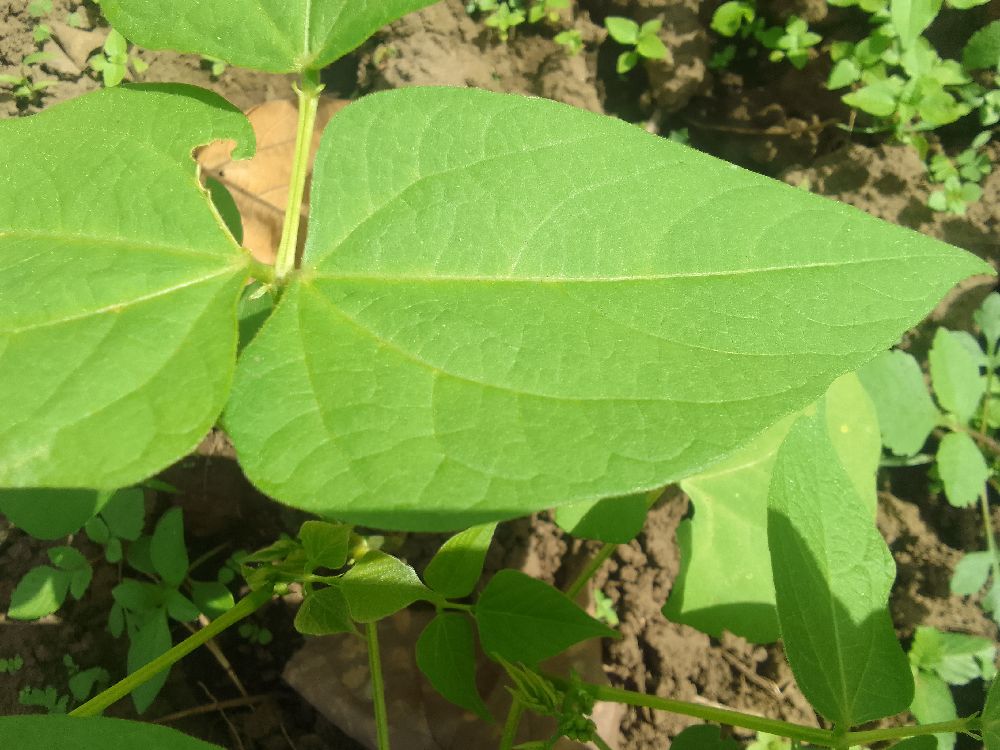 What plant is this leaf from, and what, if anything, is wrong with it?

common bean, healthy
